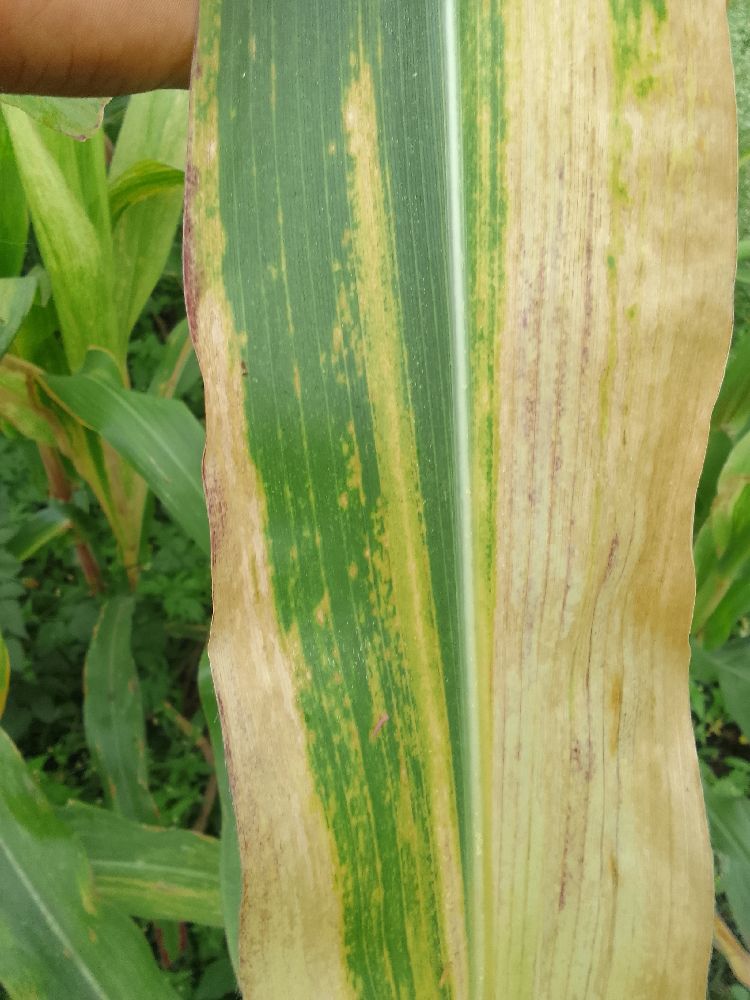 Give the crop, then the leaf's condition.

maize, maize lethal necrosis
